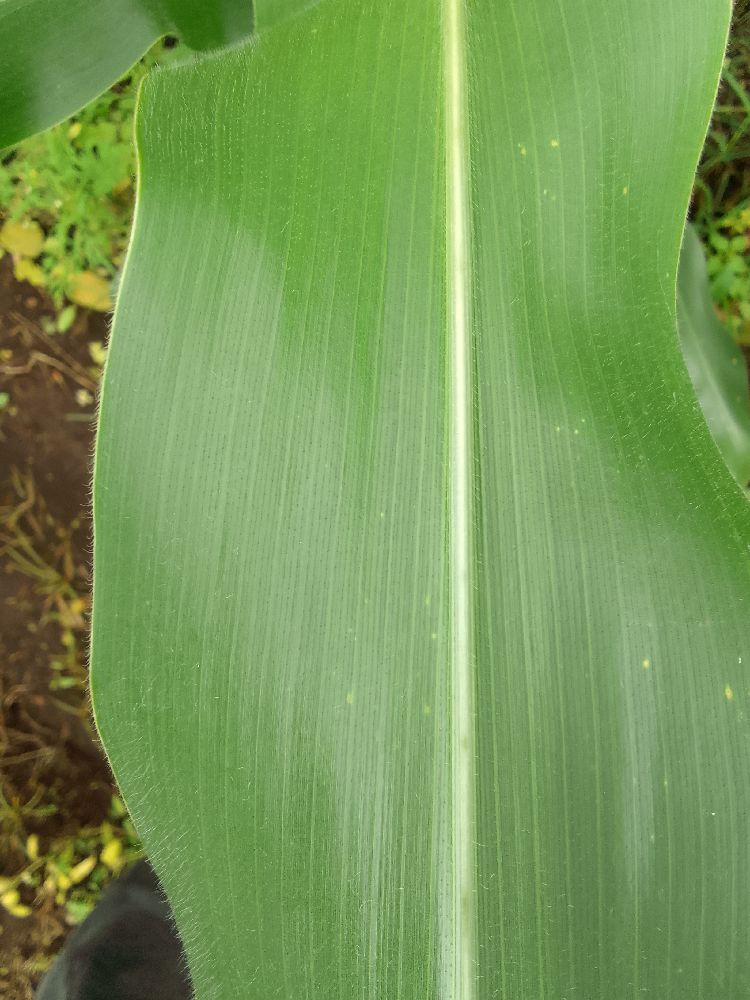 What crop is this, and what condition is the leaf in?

maize, healthy
